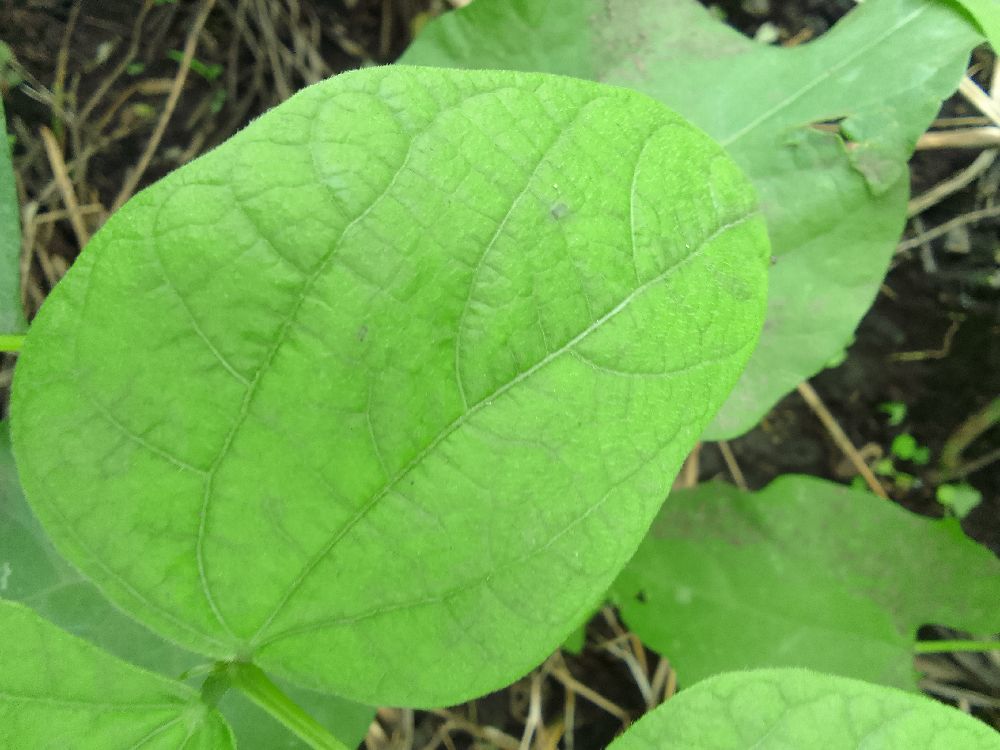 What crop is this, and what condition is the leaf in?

common bean, healthy
